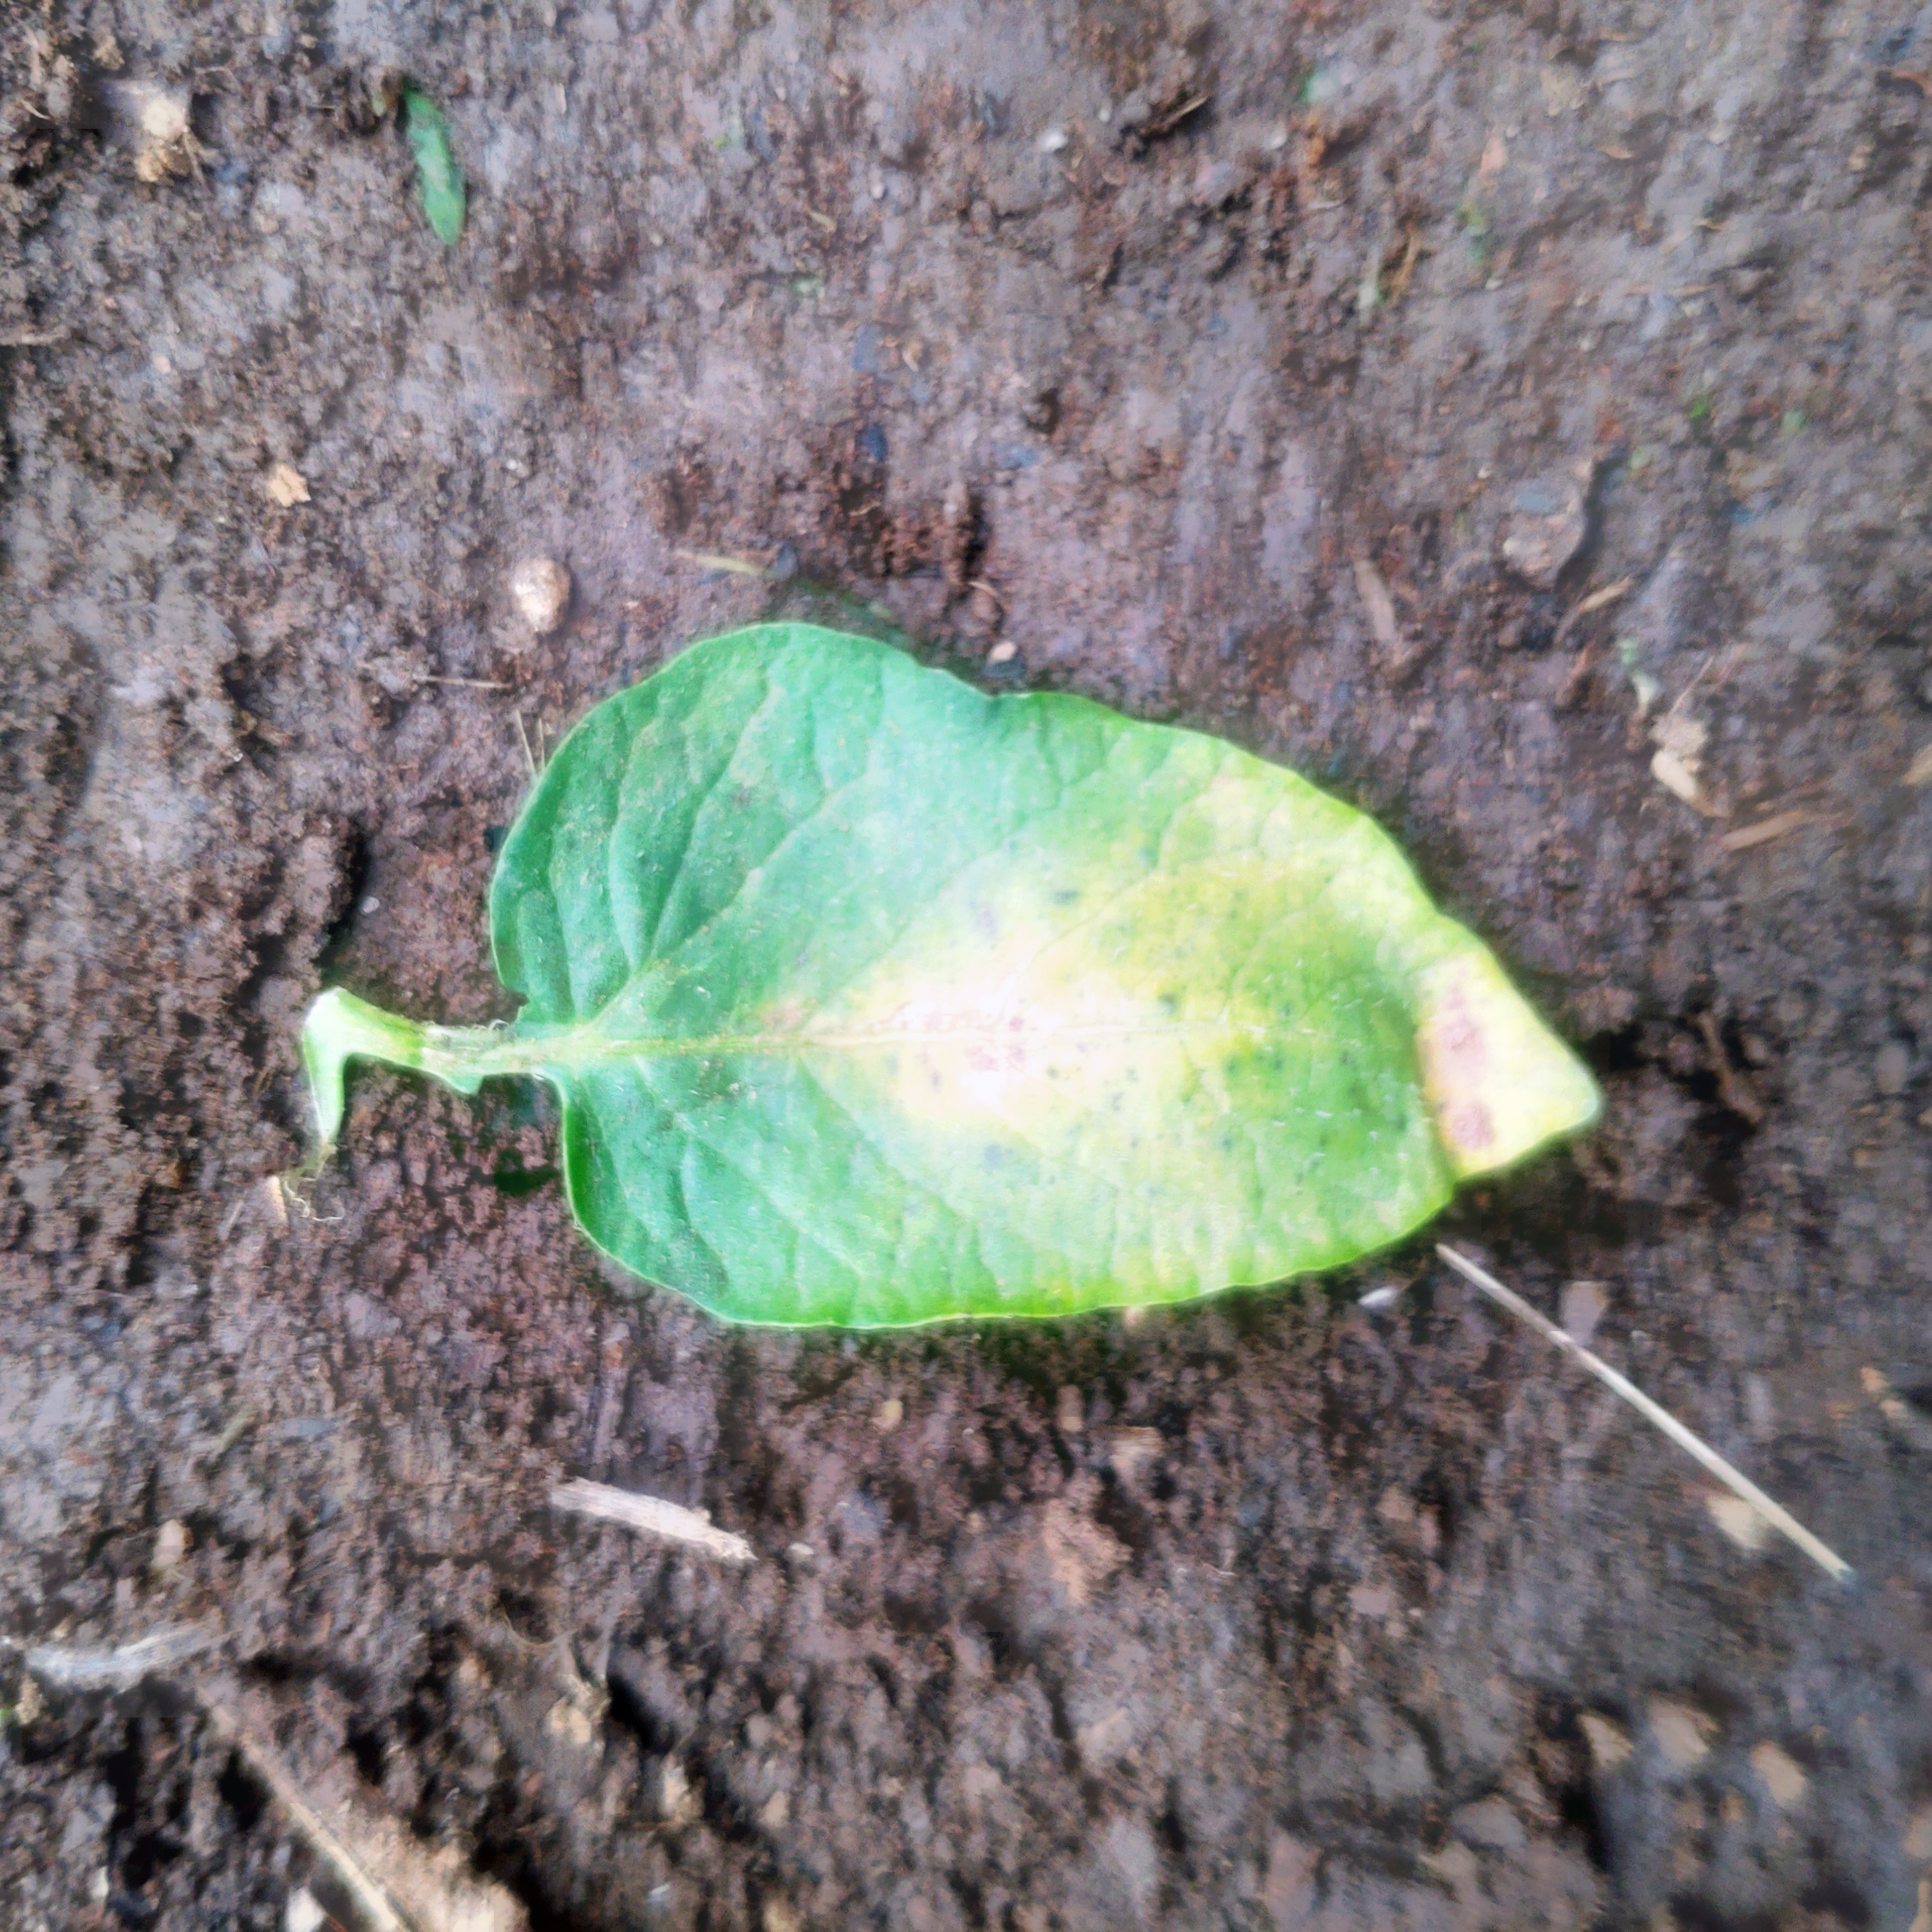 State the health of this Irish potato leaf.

late blight
